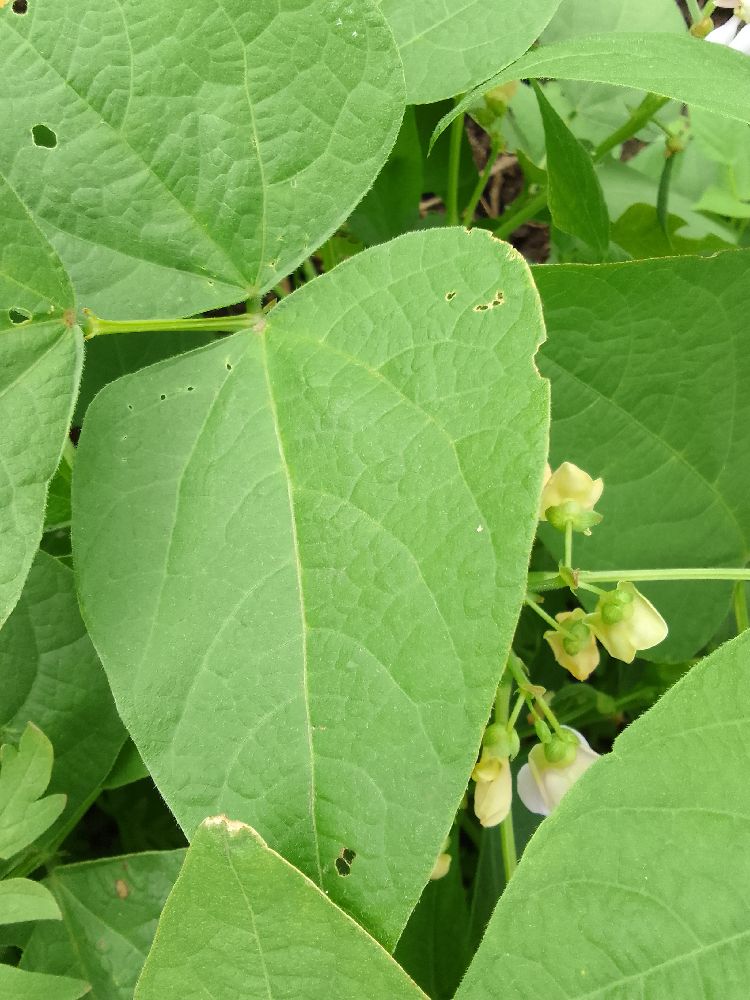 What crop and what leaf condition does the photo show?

common bean, healthy
